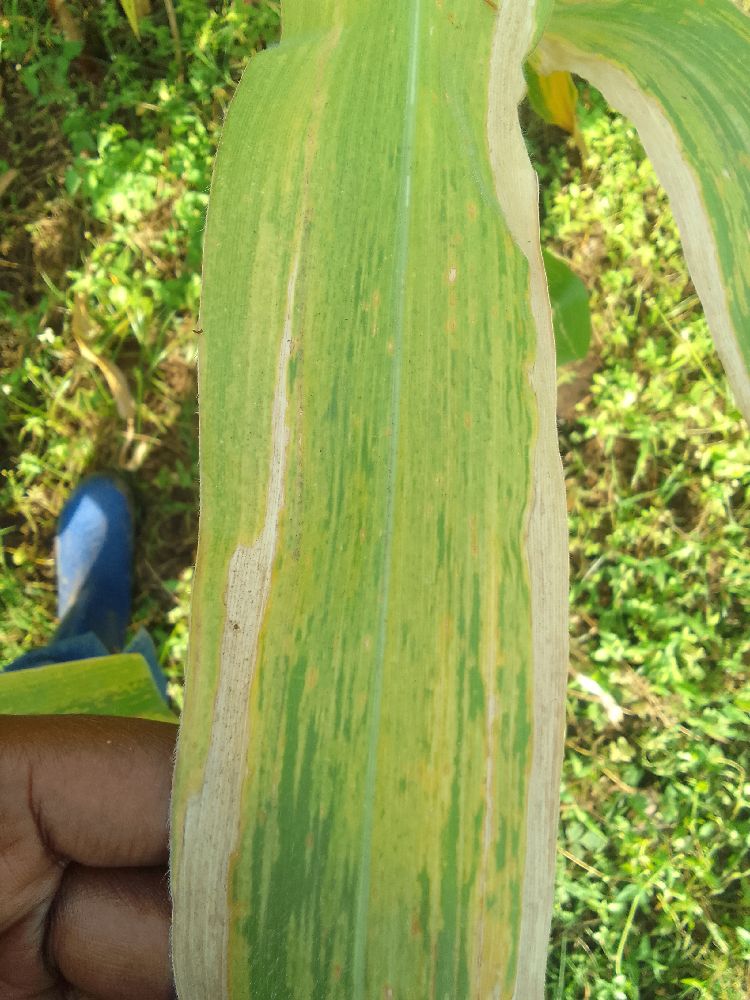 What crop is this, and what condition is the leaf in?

maize, maize lethal necrosis
